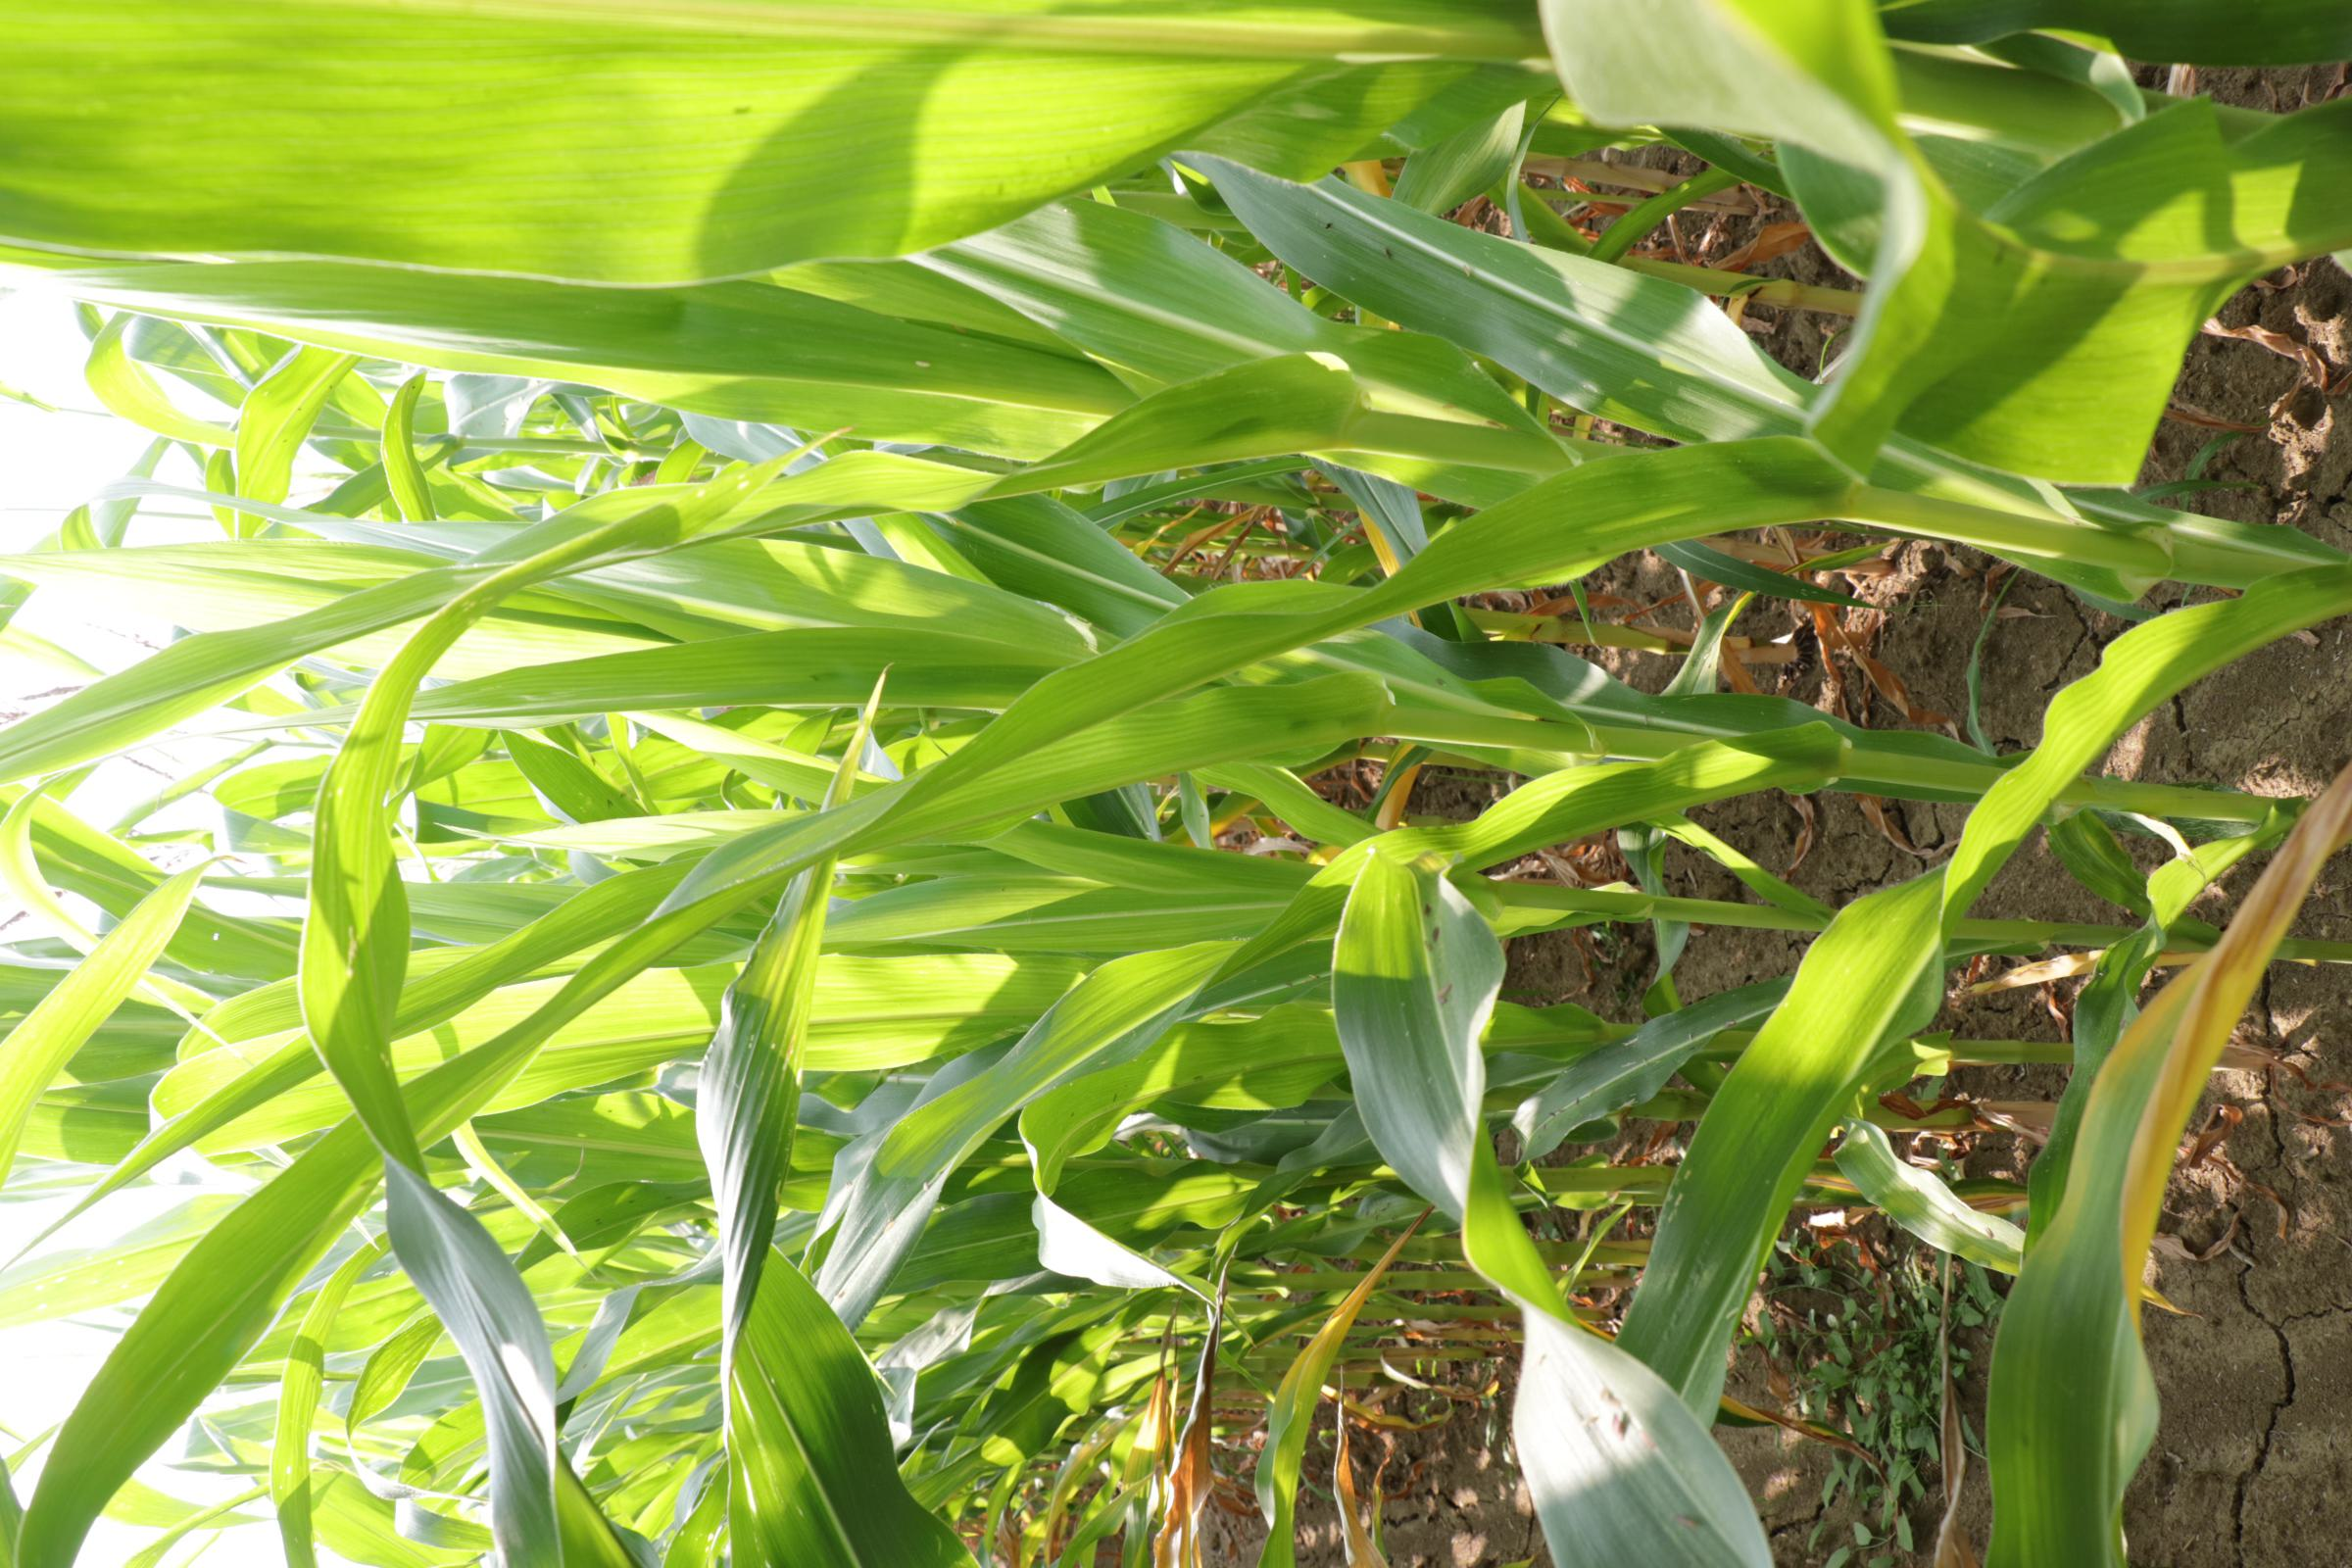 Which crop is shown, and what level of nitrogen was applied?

maize, reduced nitrogen fertilisation
